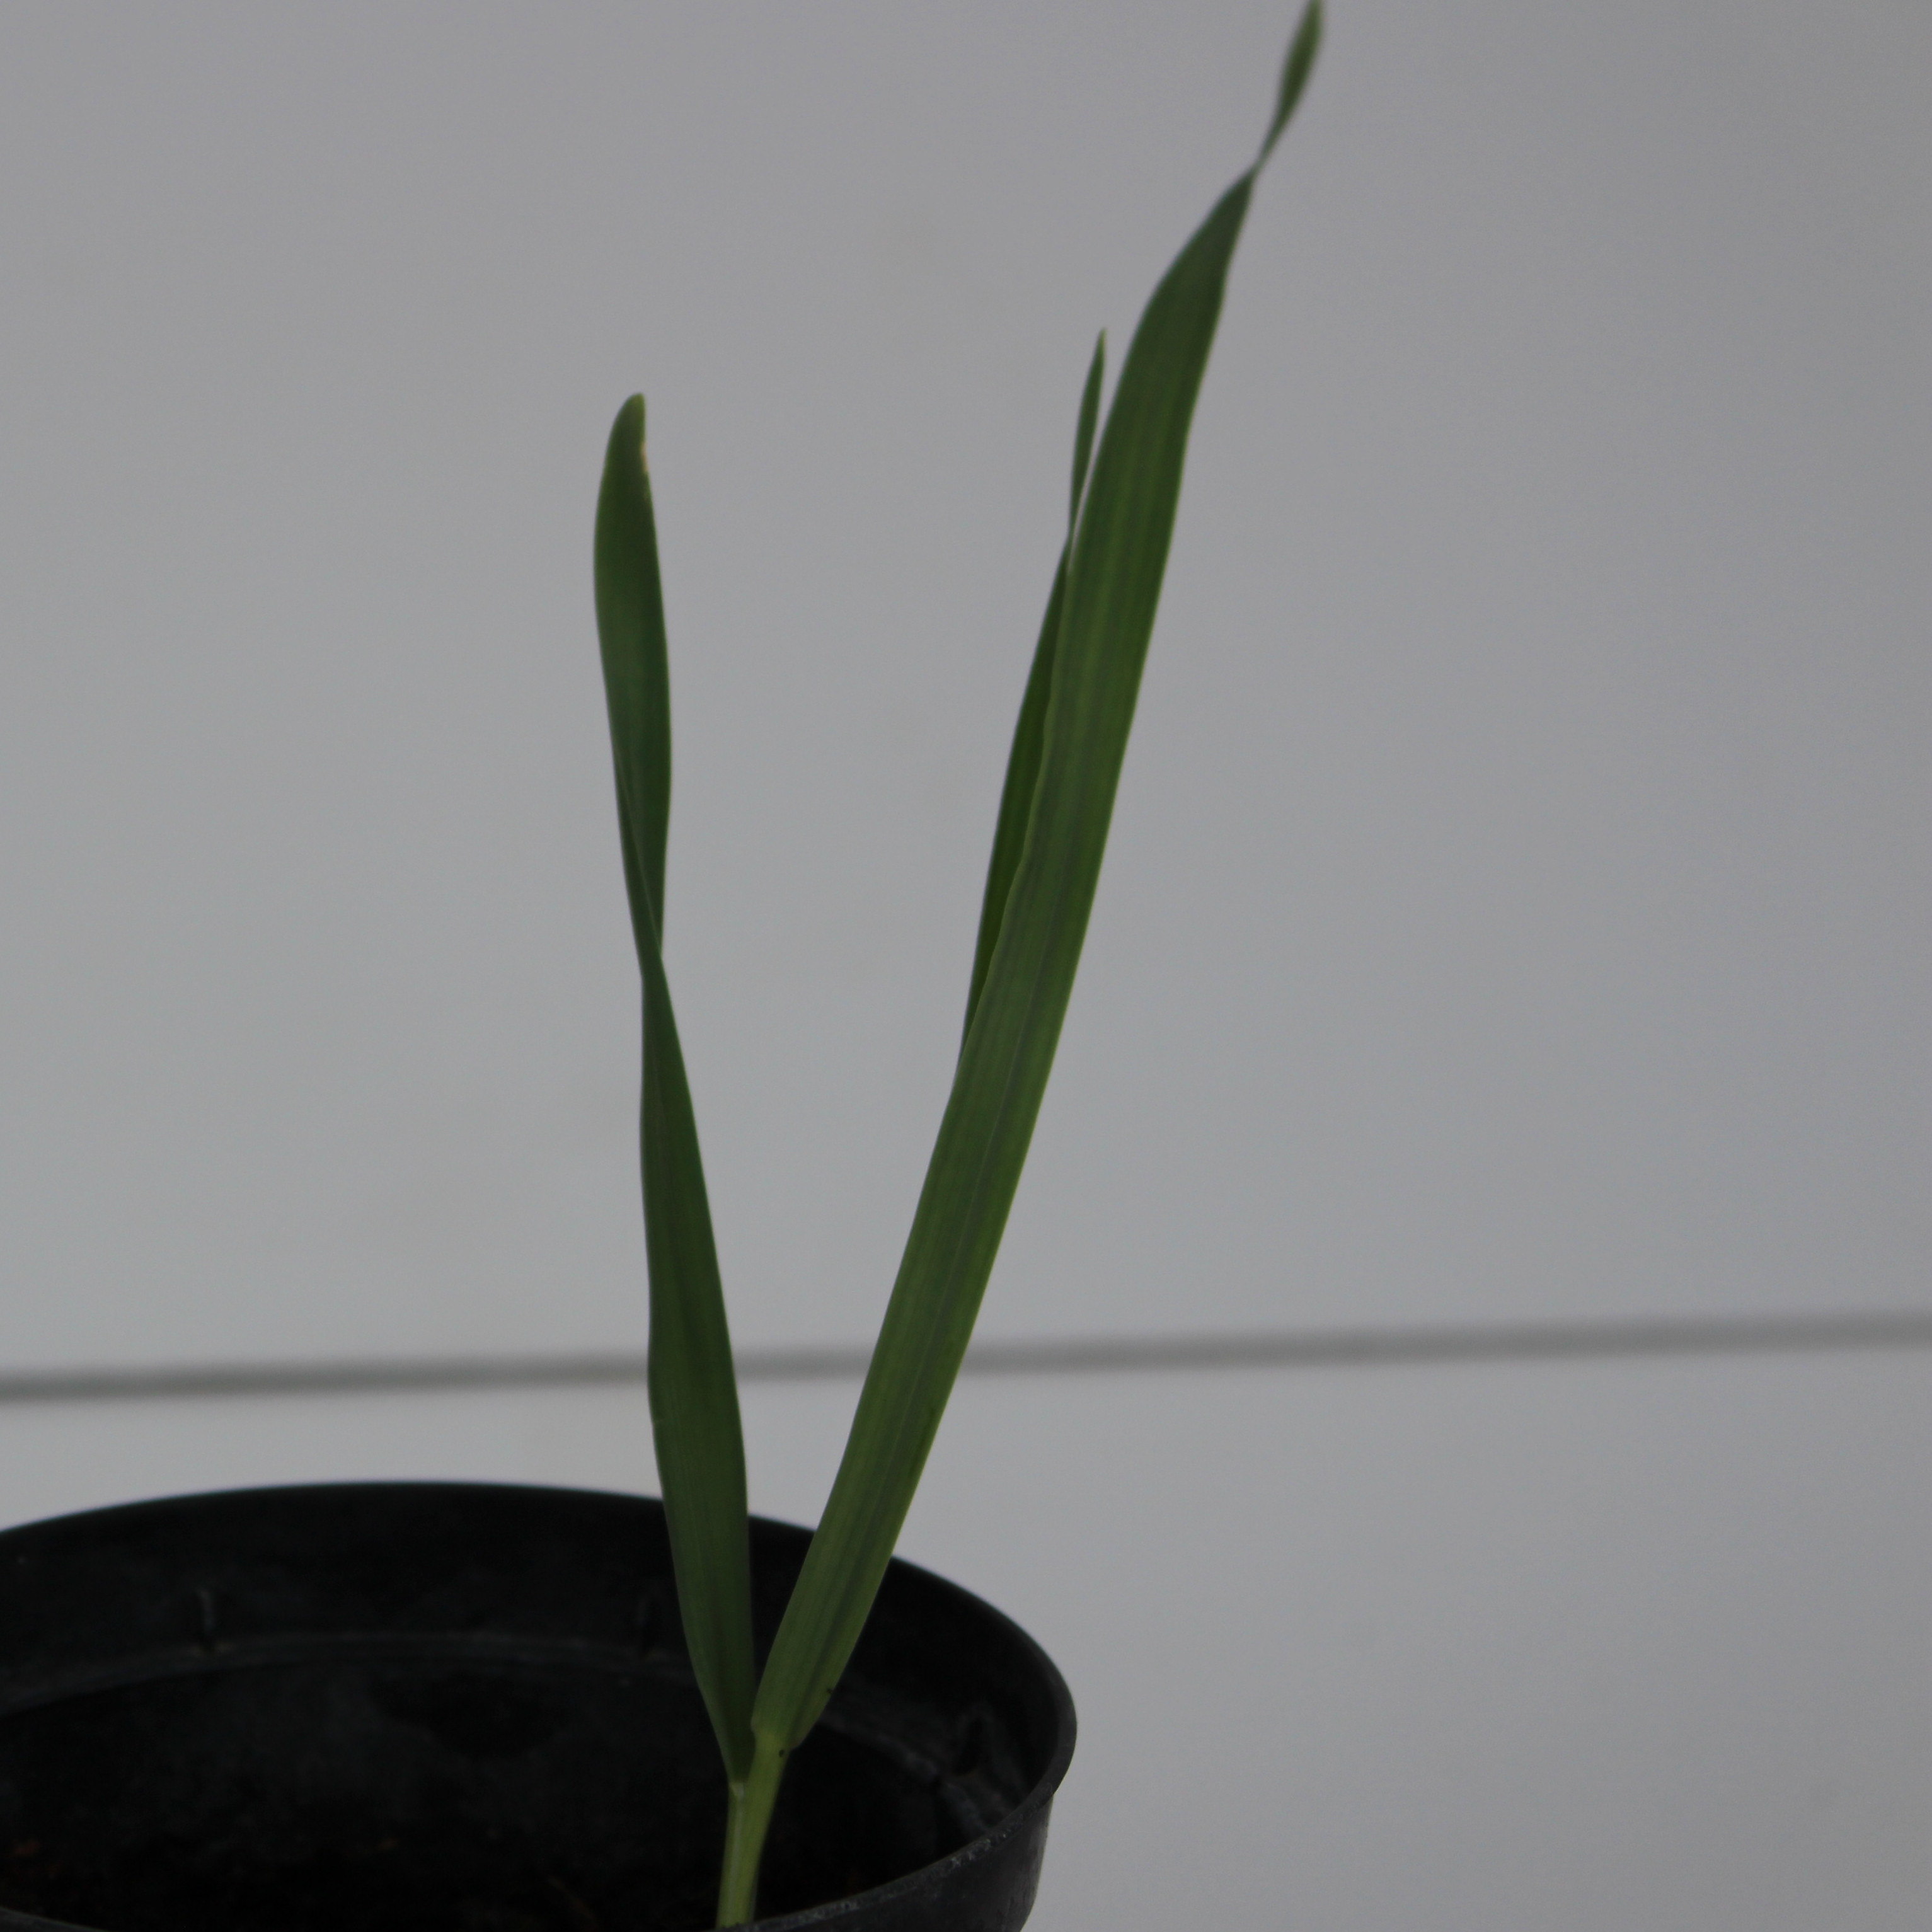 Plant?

Avena sterilis
